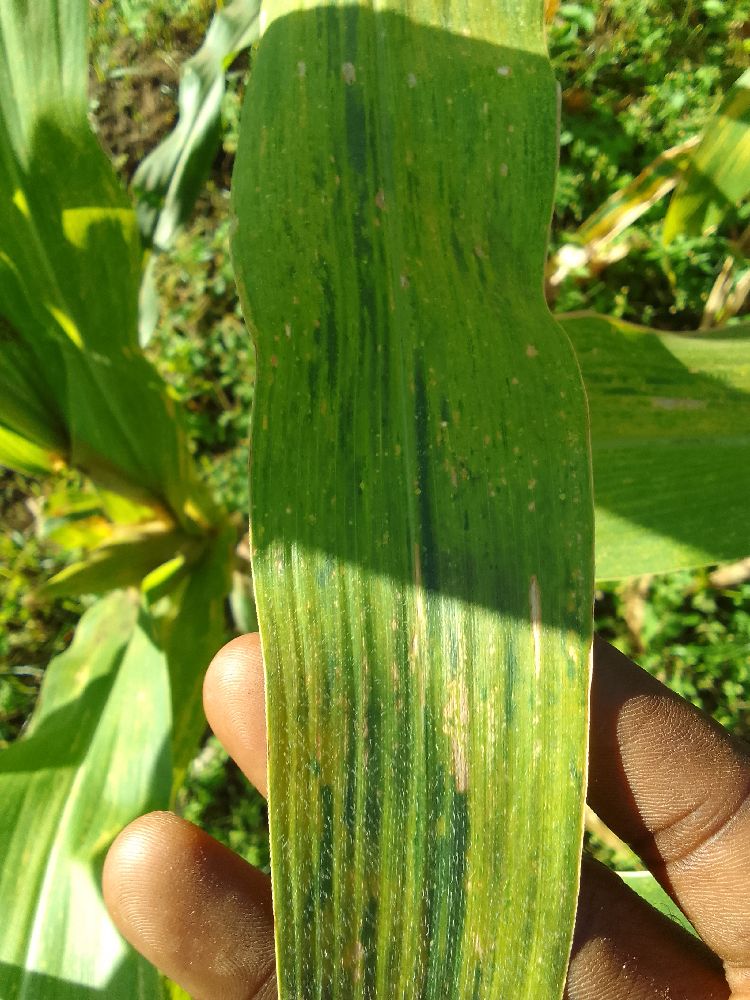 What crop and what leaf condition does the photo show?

maize, maize lethal necrosis
